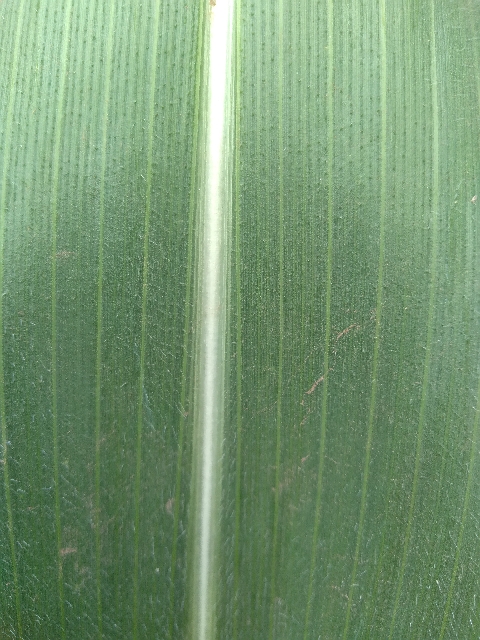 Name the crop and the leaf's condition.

maize, healthy
